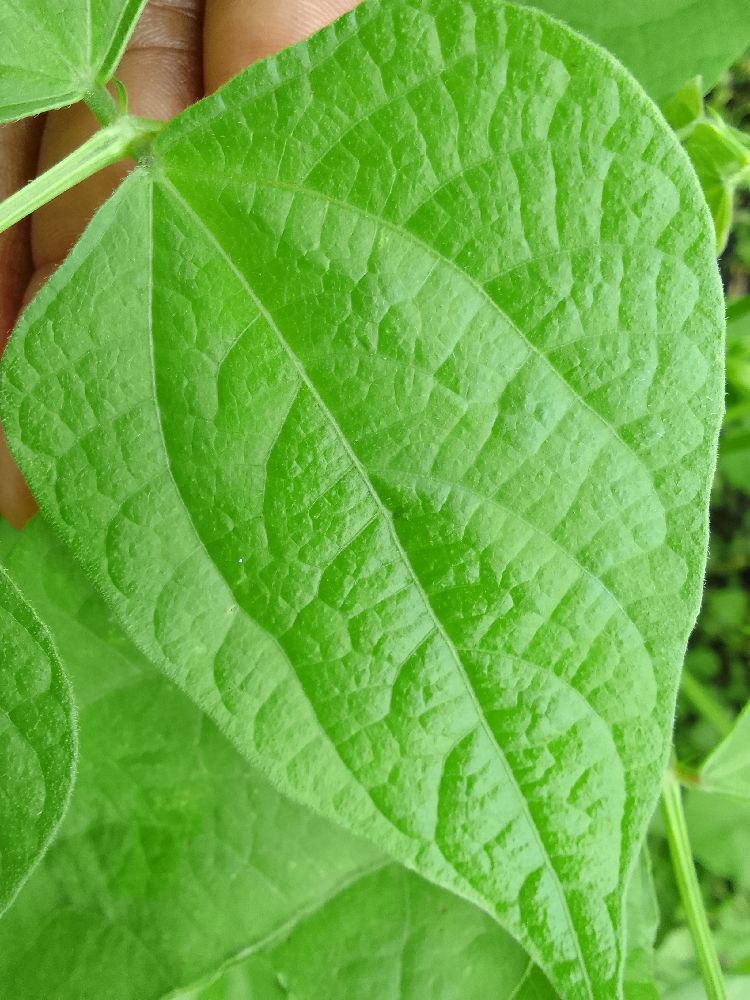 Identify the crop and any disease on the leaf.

common bean, healthy
